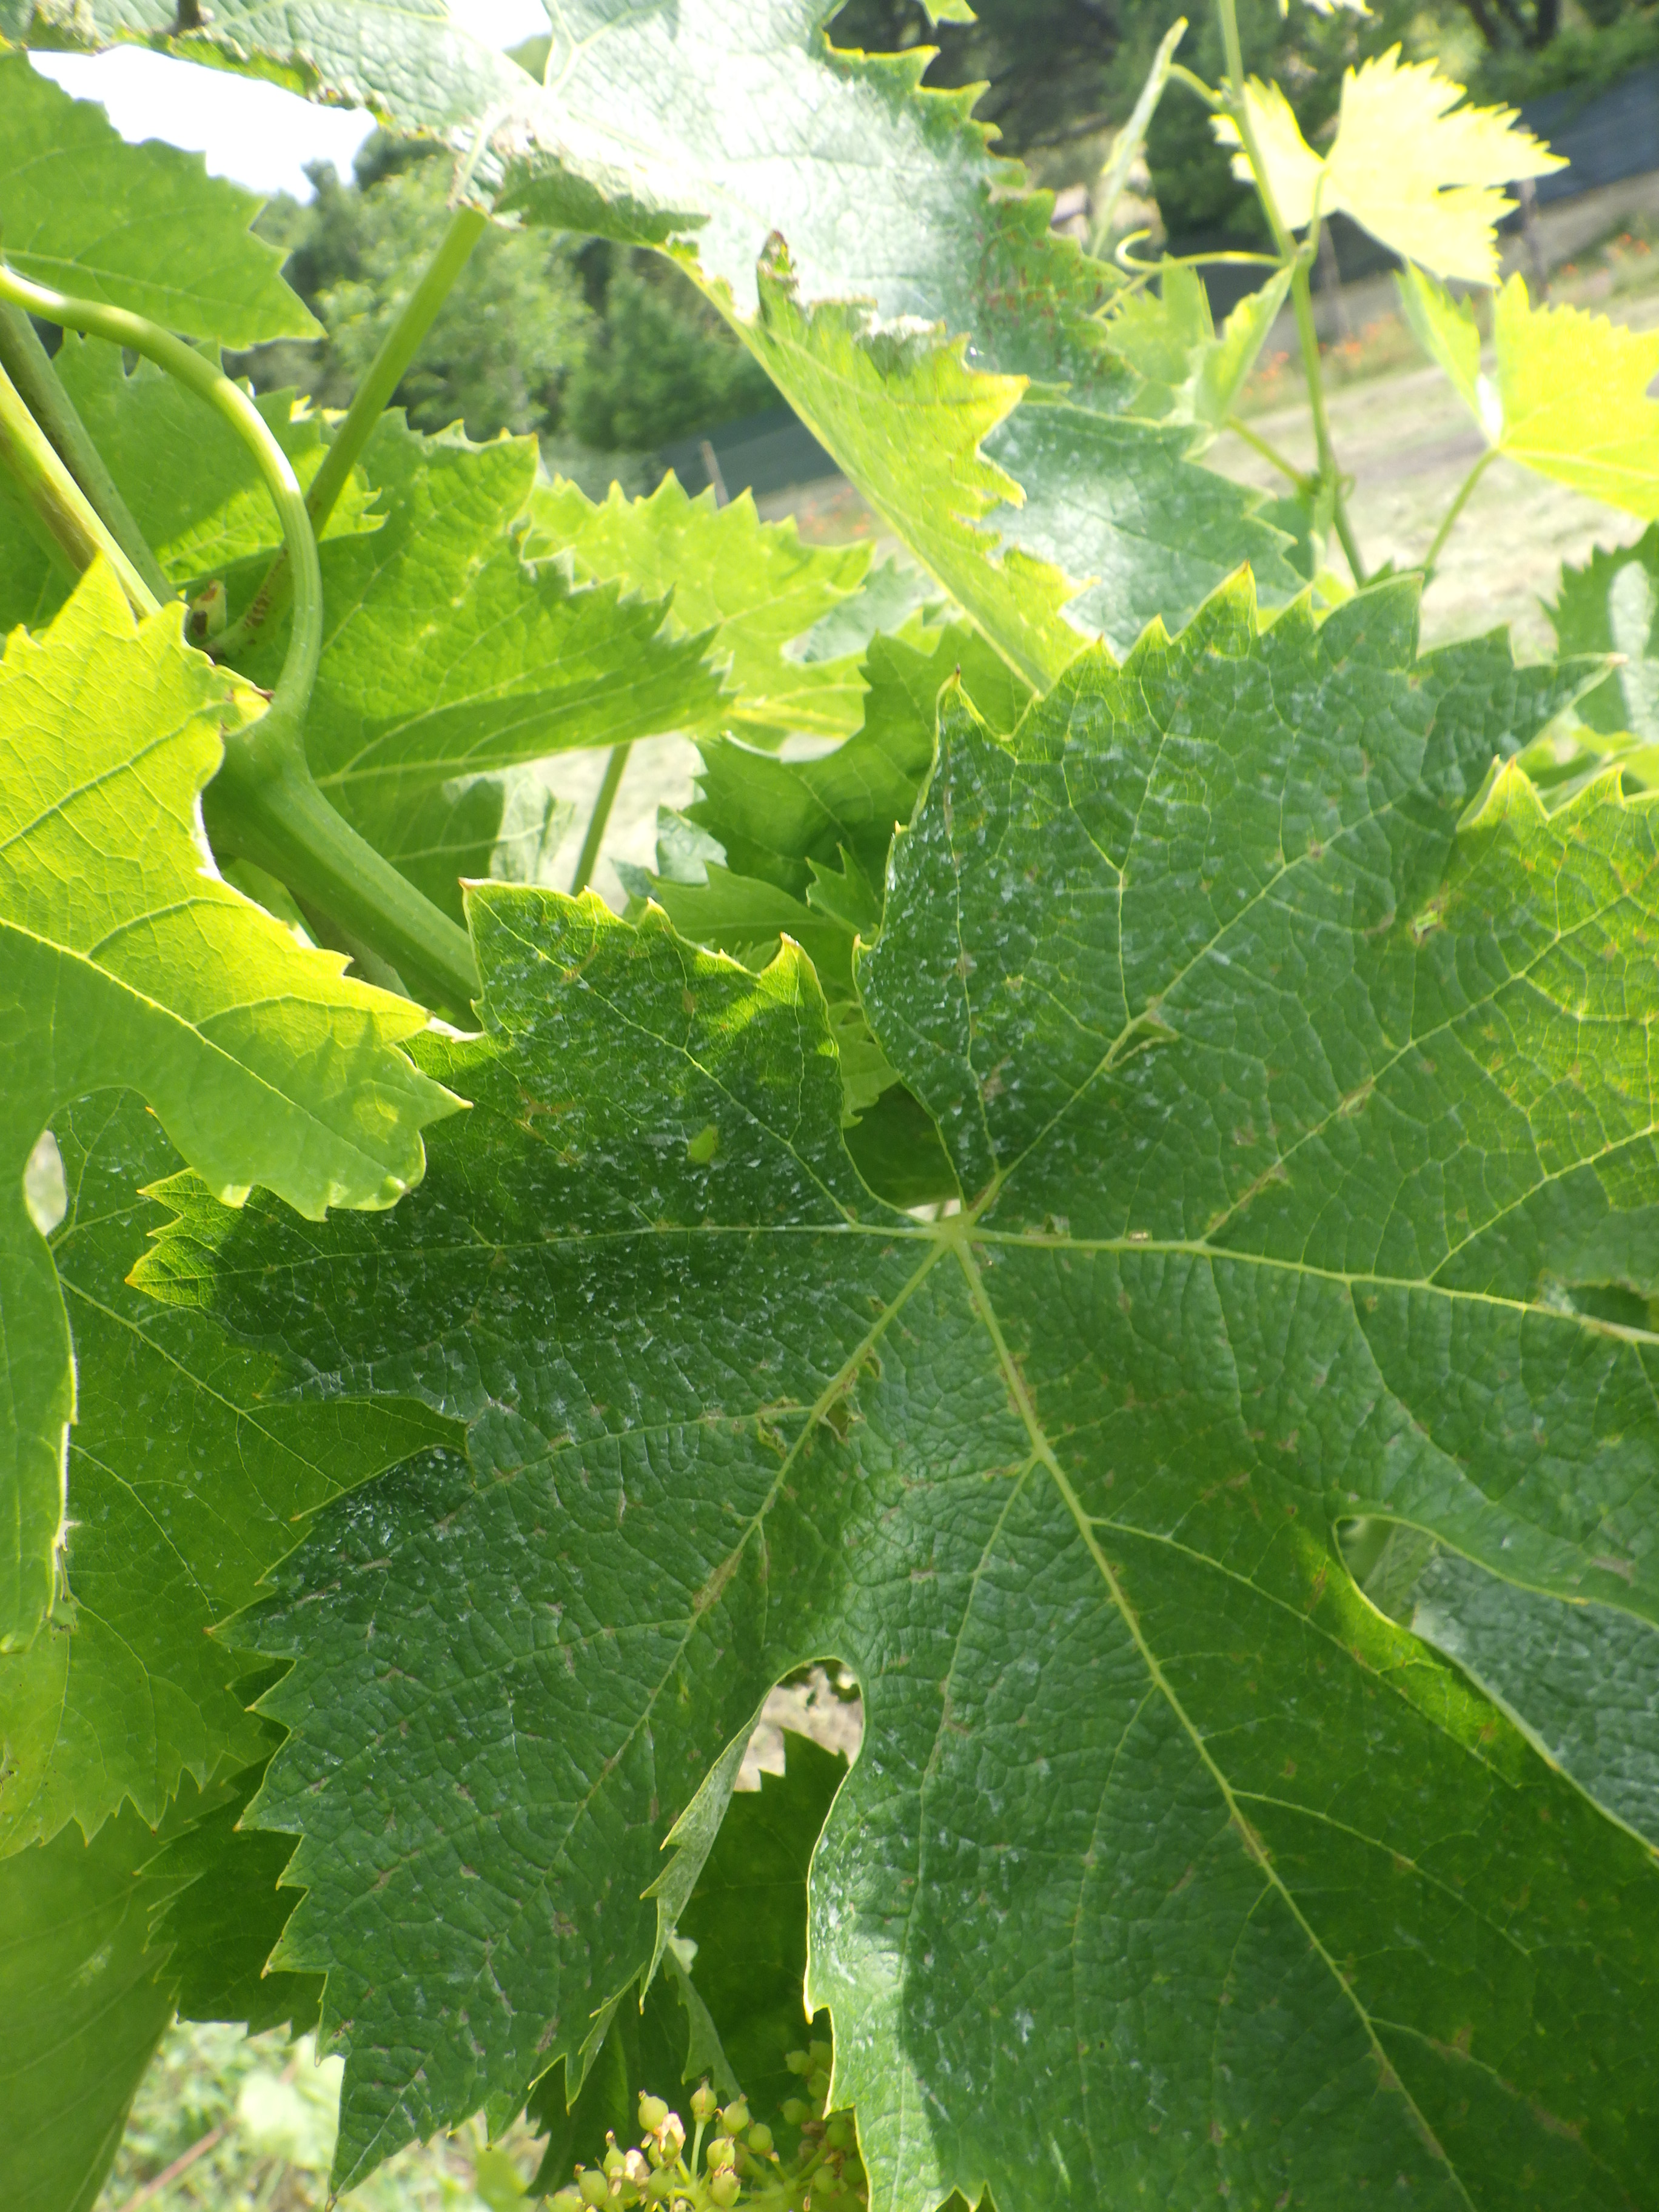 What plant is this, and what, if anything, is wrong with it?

grapevine, mites
